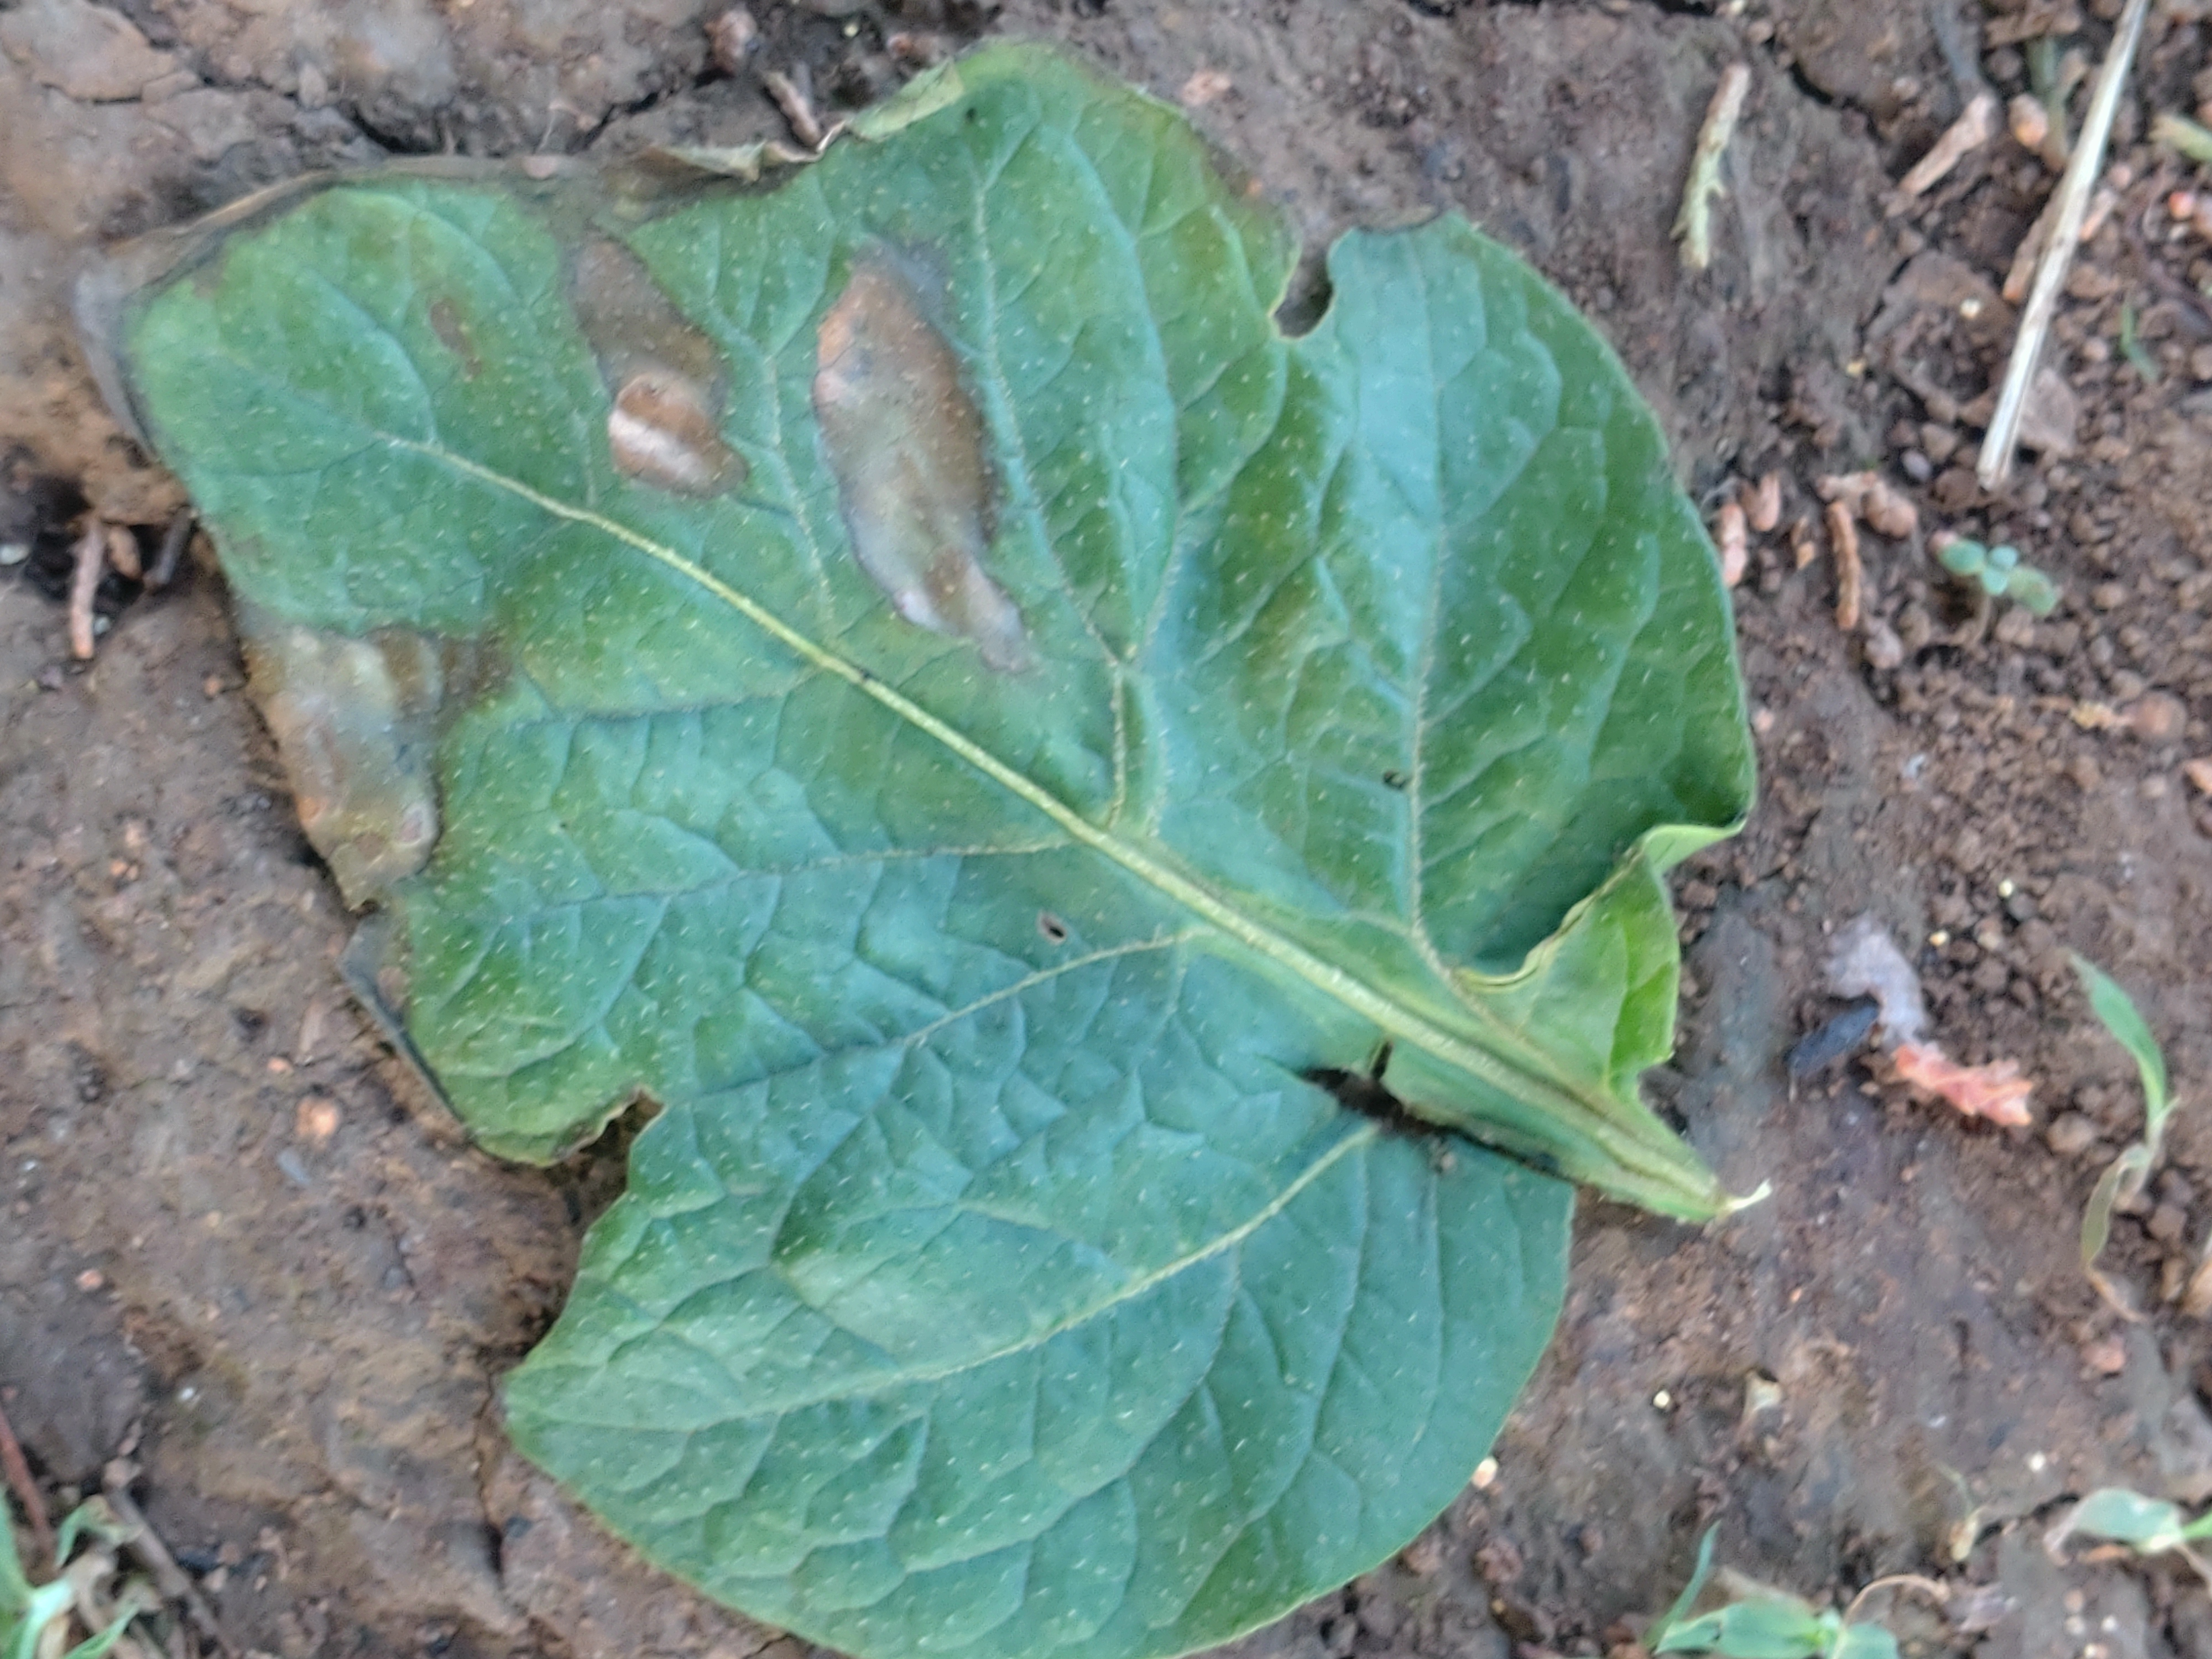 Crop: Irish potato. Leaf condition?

early blight
